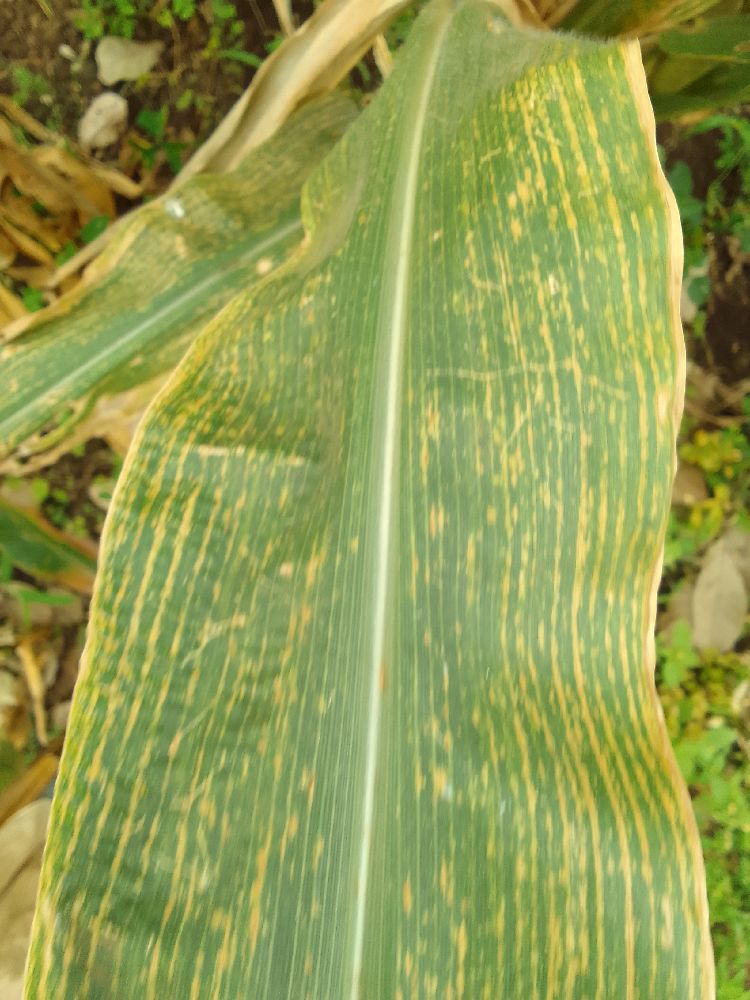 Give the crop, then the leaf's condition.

maize, maize lethal necrosis
